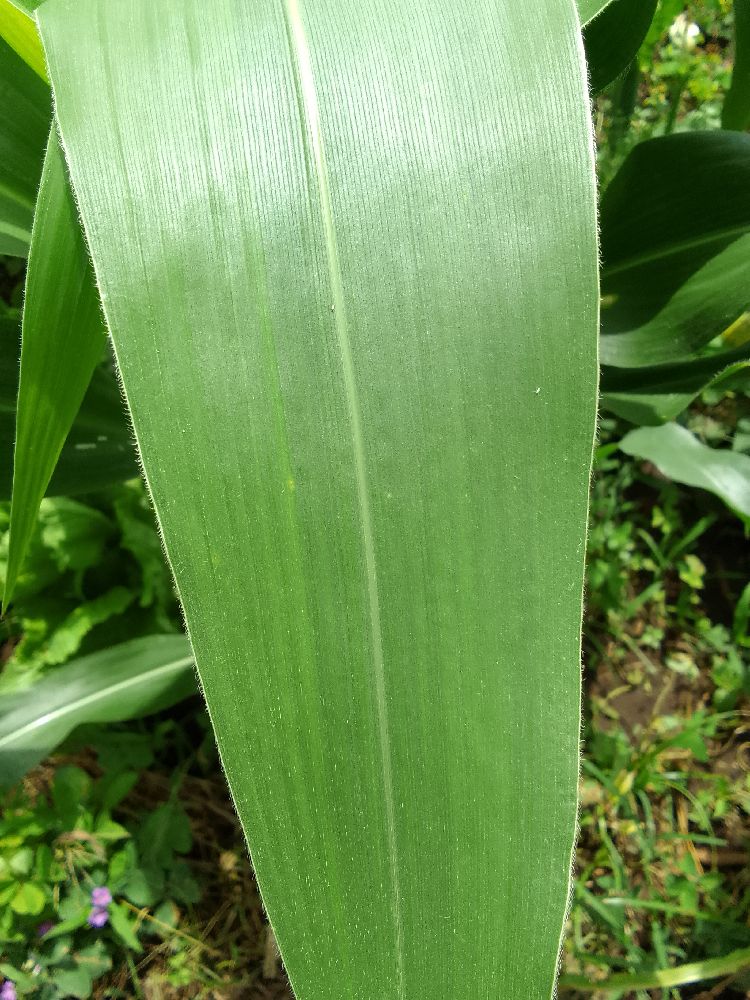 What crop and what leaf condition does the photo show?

maize, healthy
